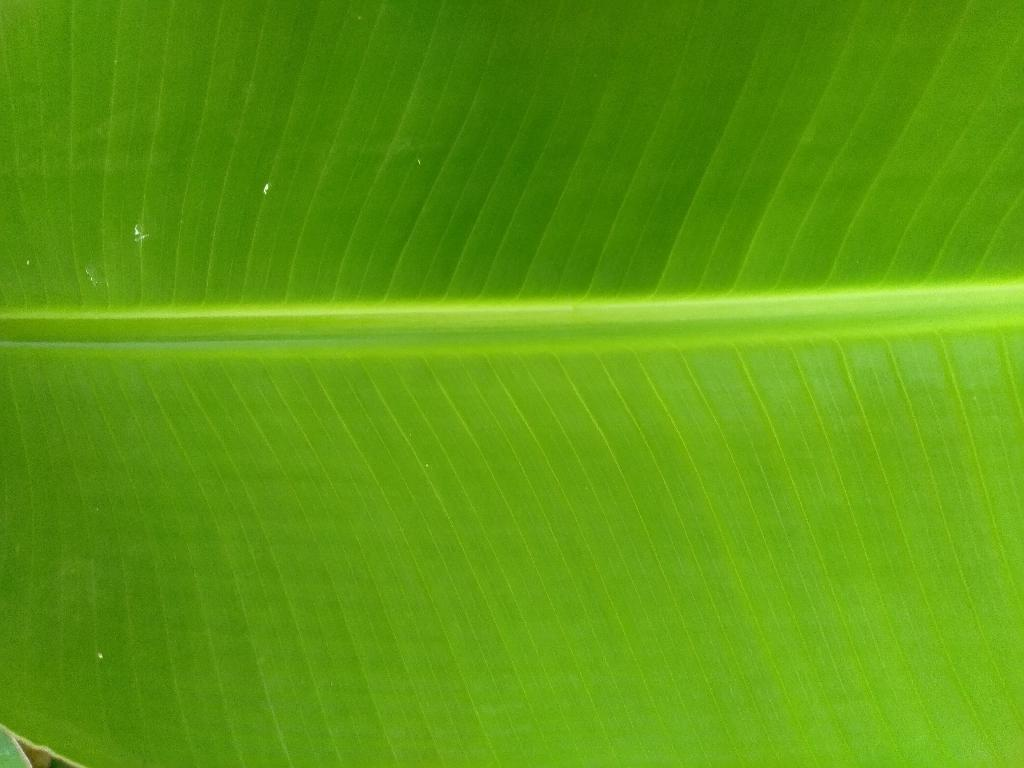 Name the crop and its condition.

banana, healthy
